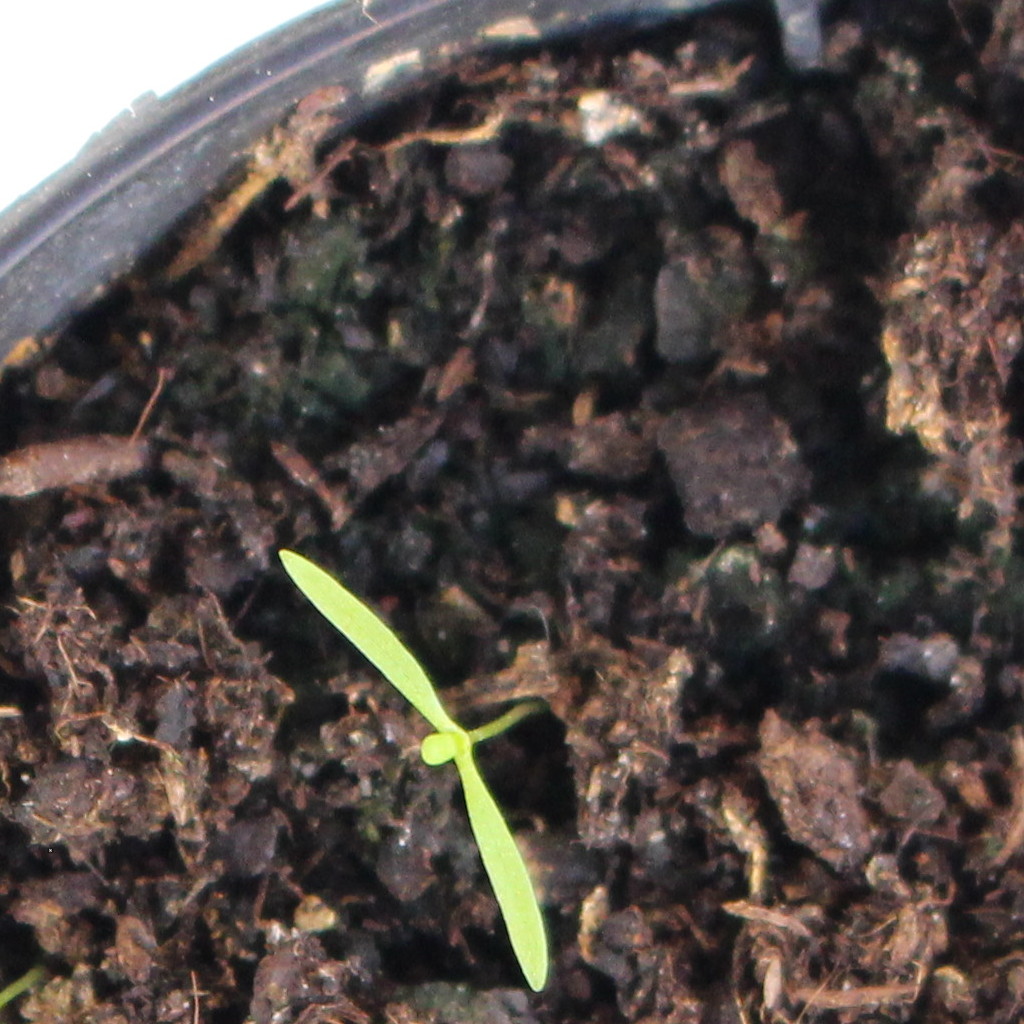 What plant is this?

Papaver rhoeas
